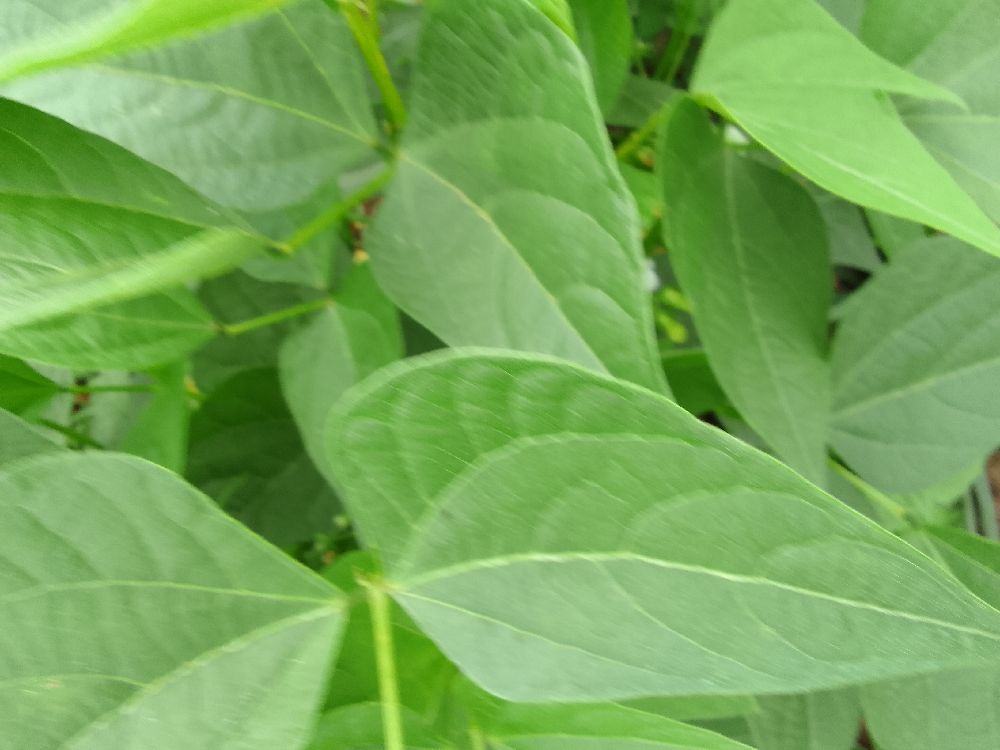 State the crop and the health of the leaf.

common bean, healthy
